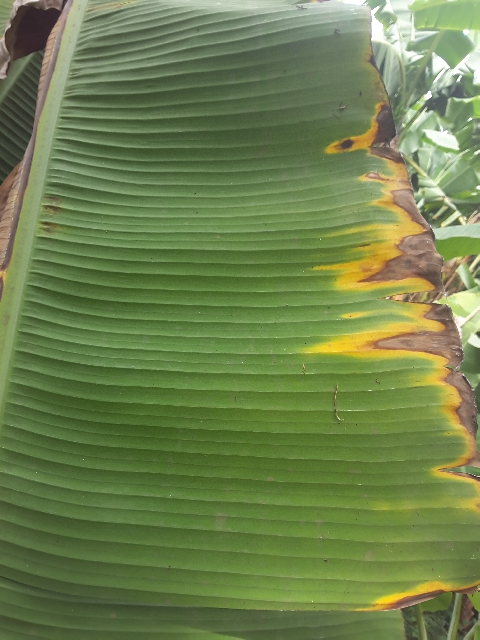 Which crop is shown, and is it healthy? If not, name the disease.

banana, fusarium wilt race 1
